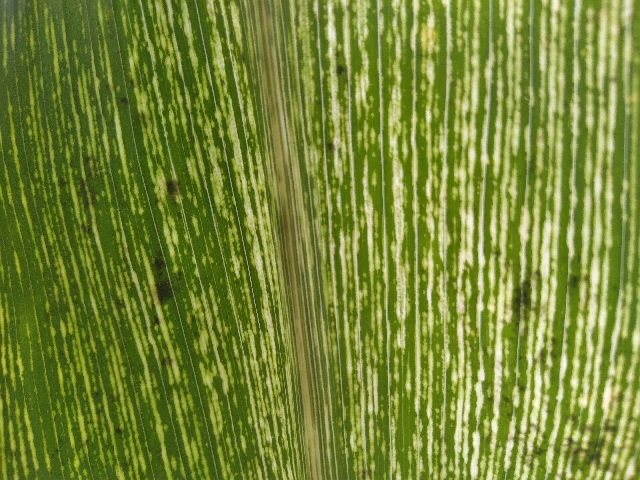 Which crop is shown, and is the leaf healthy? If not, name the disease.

maize, maize streak virus
